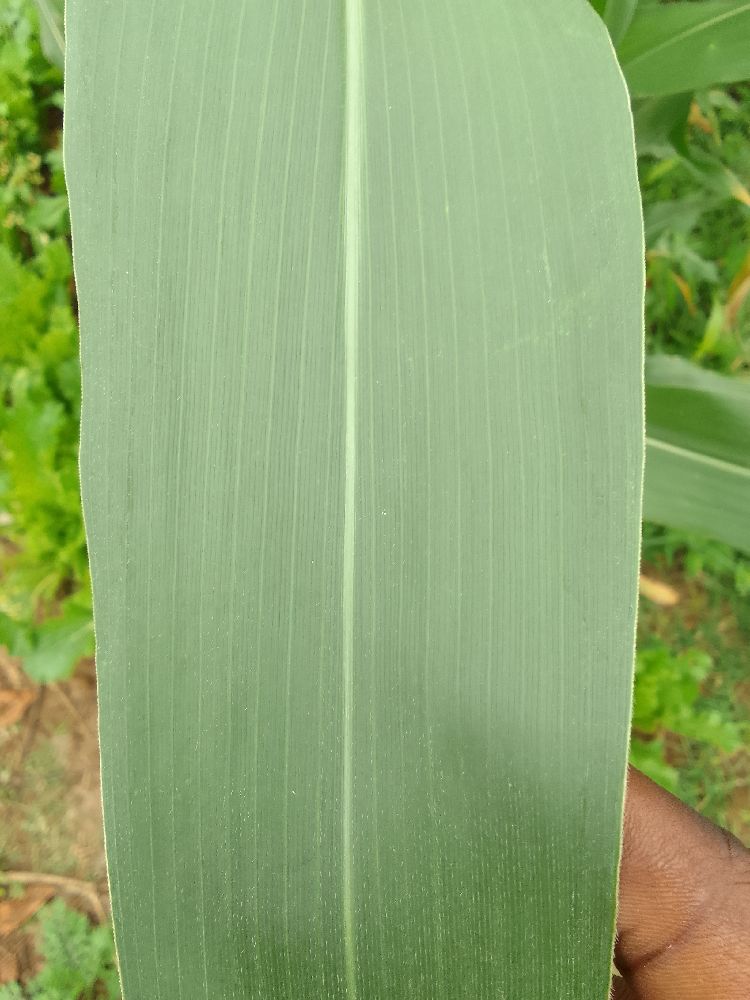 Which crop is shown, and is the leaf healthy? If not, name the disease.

maize, healthy
